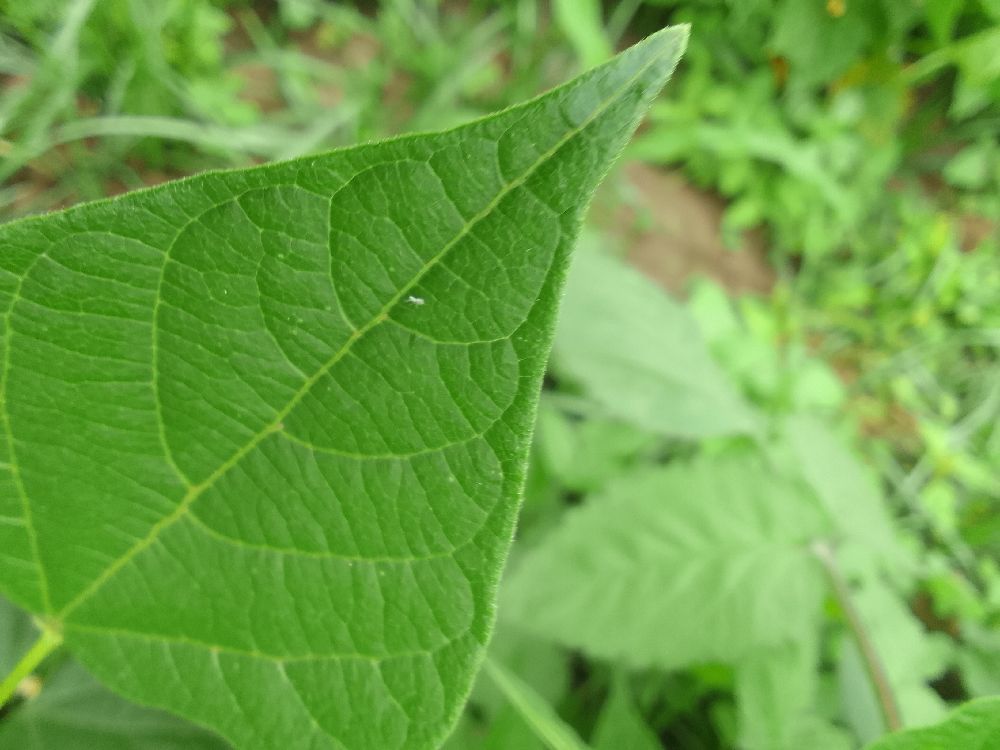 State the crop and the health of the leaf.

common bean, healthy
